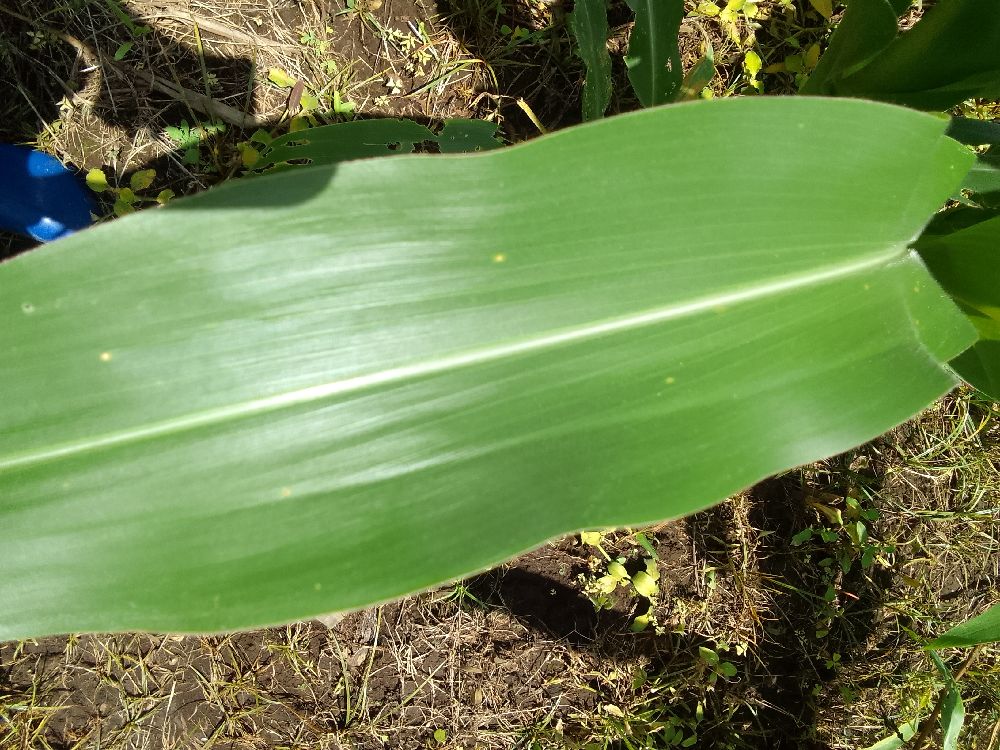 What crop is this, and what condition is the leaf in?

maize, healthy
